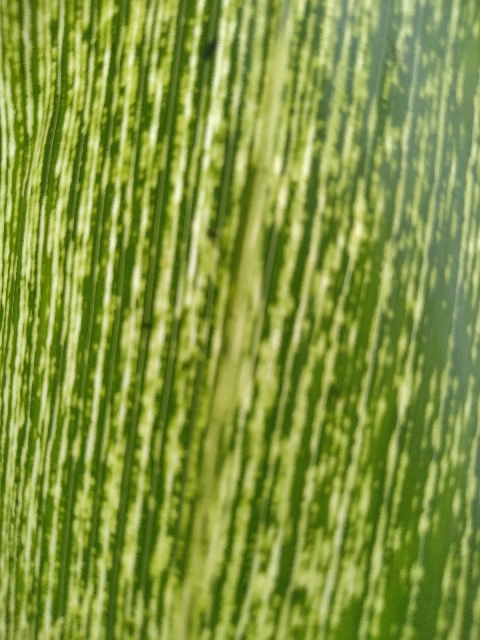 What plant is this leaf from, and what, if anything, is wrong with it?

maize, maize streak virus
